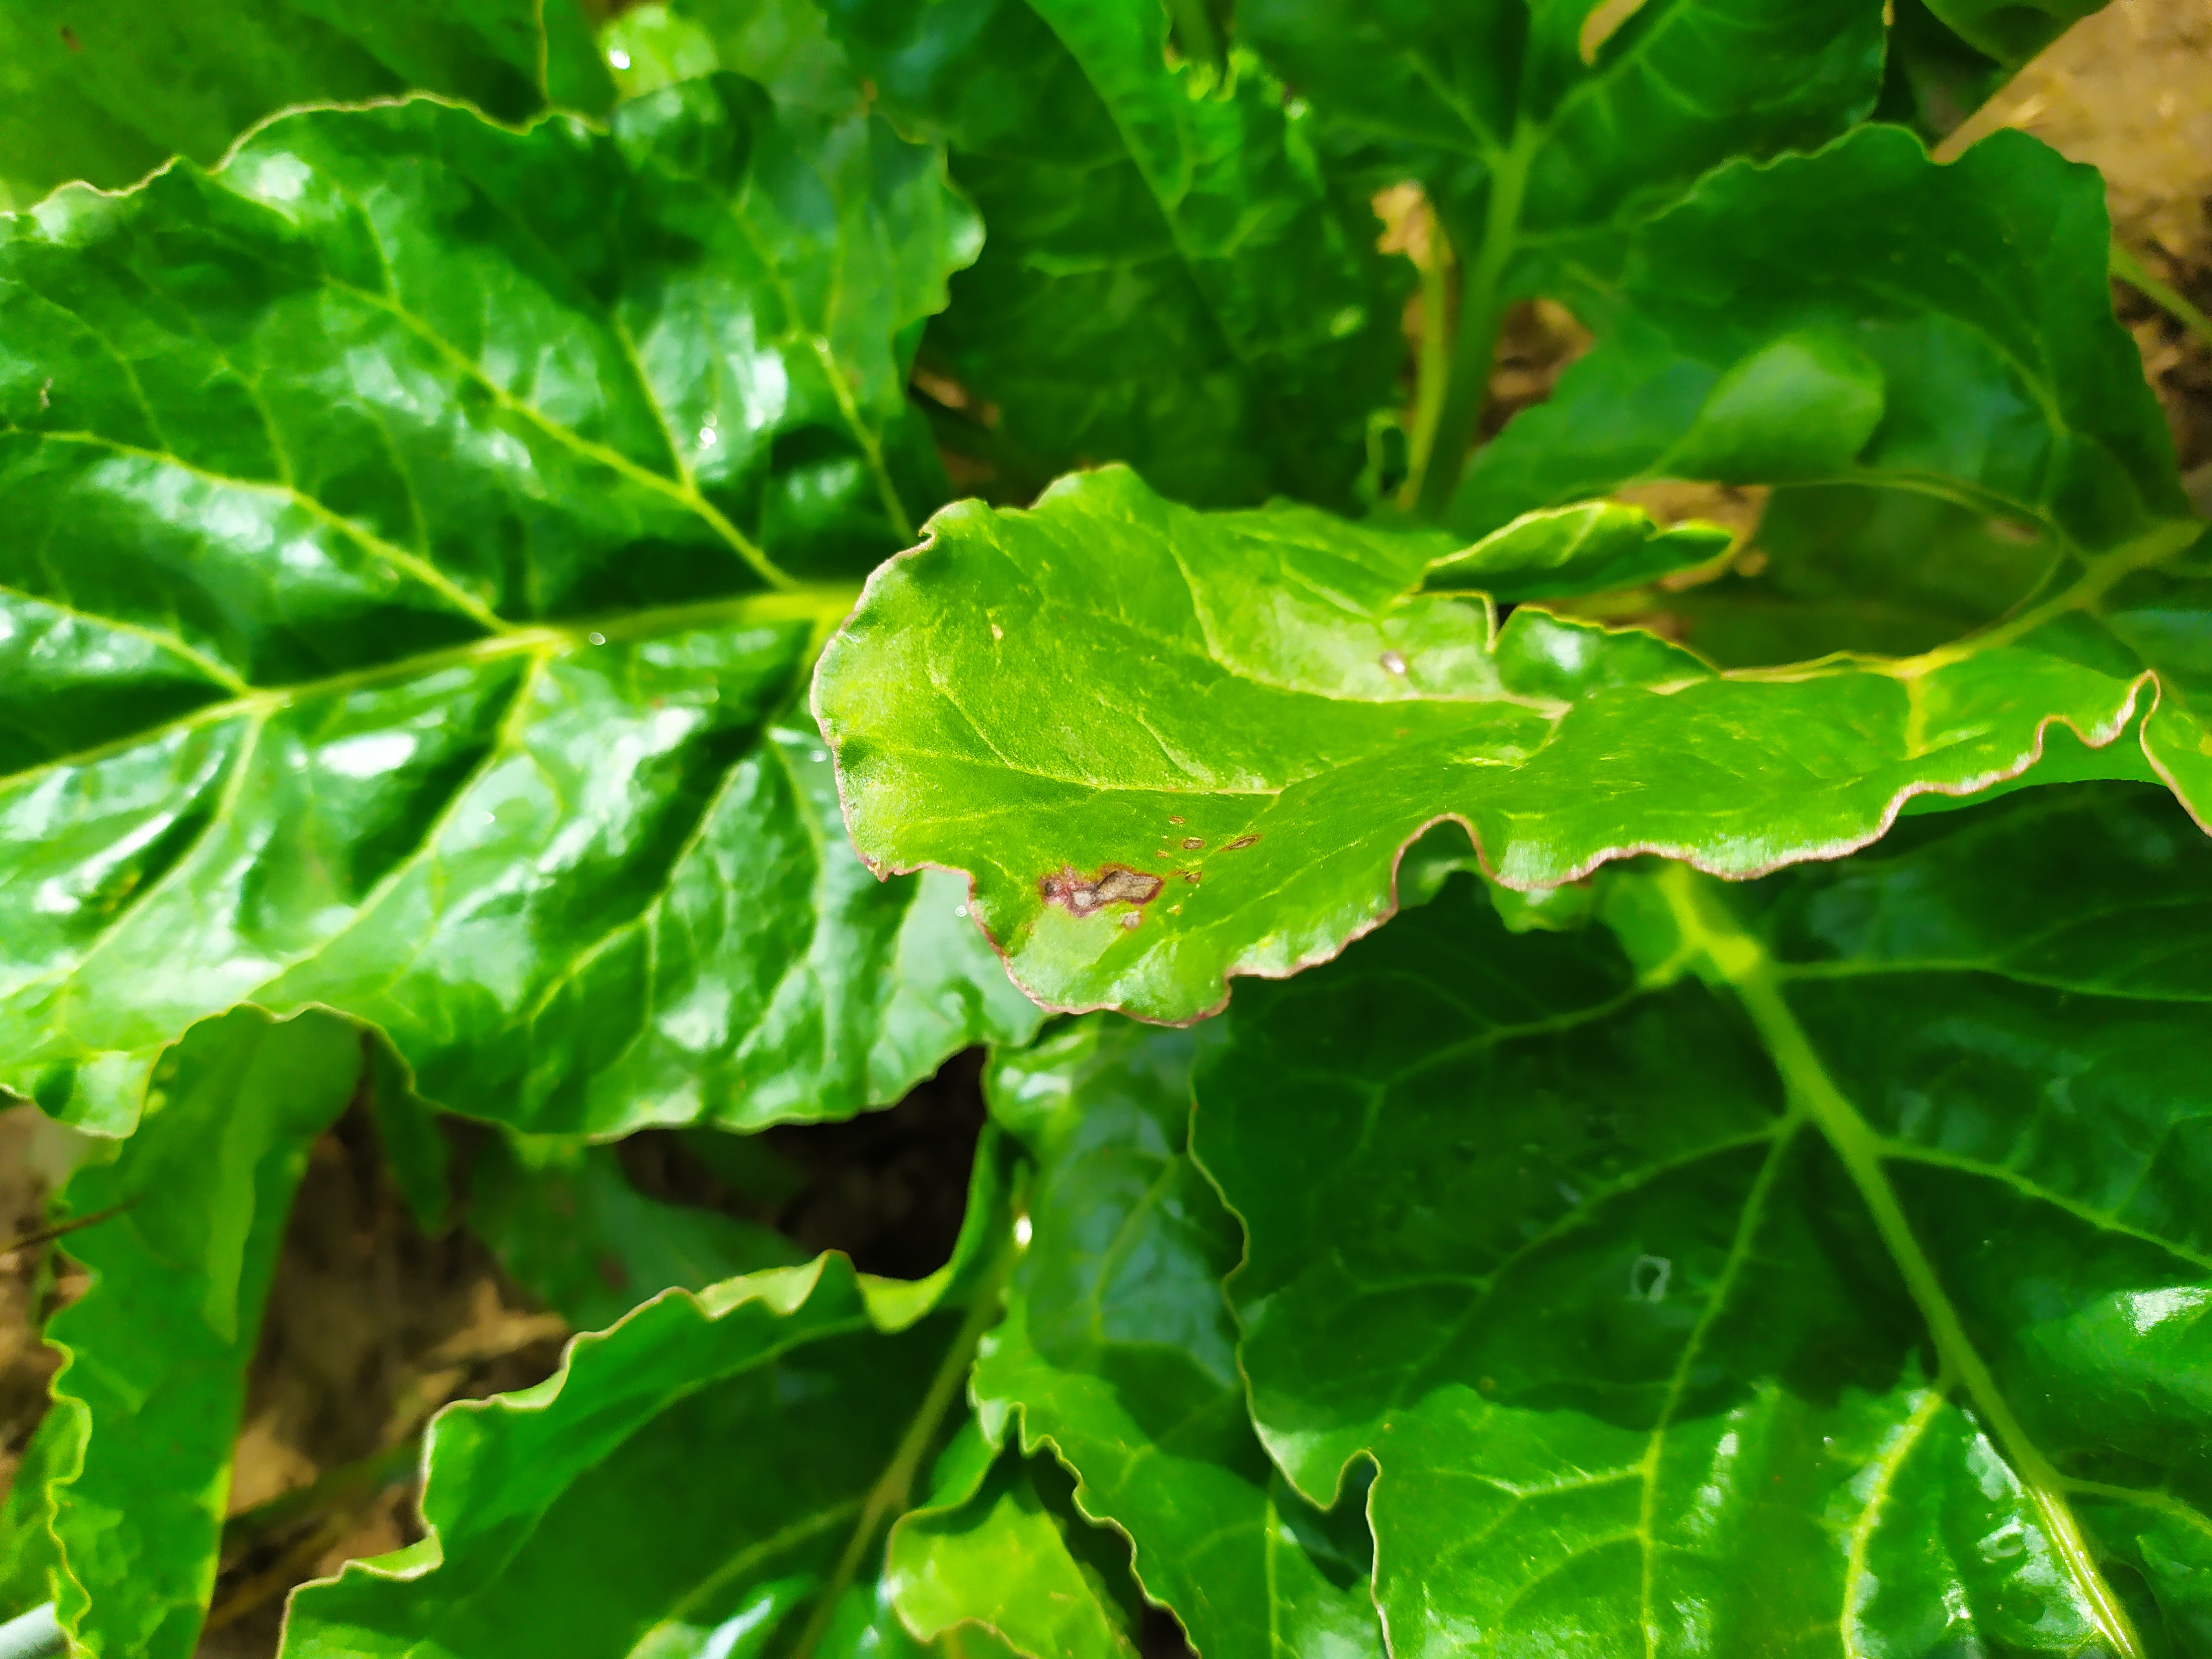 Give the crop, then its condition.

beet, cercospora
